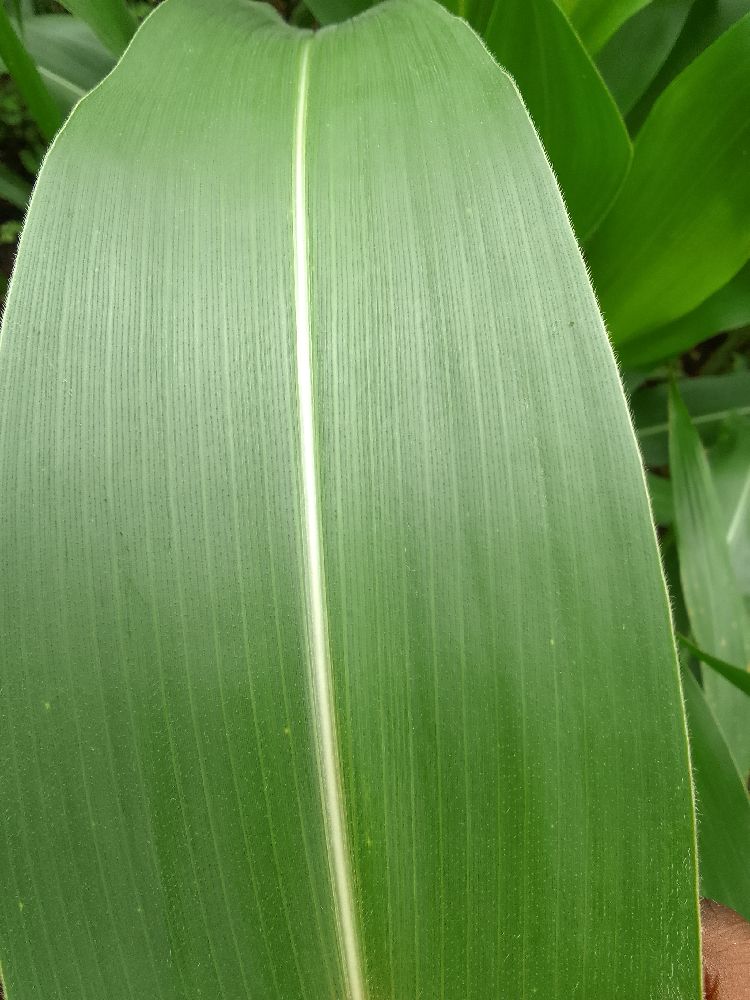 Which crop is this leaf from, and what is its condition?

maize, healthy
